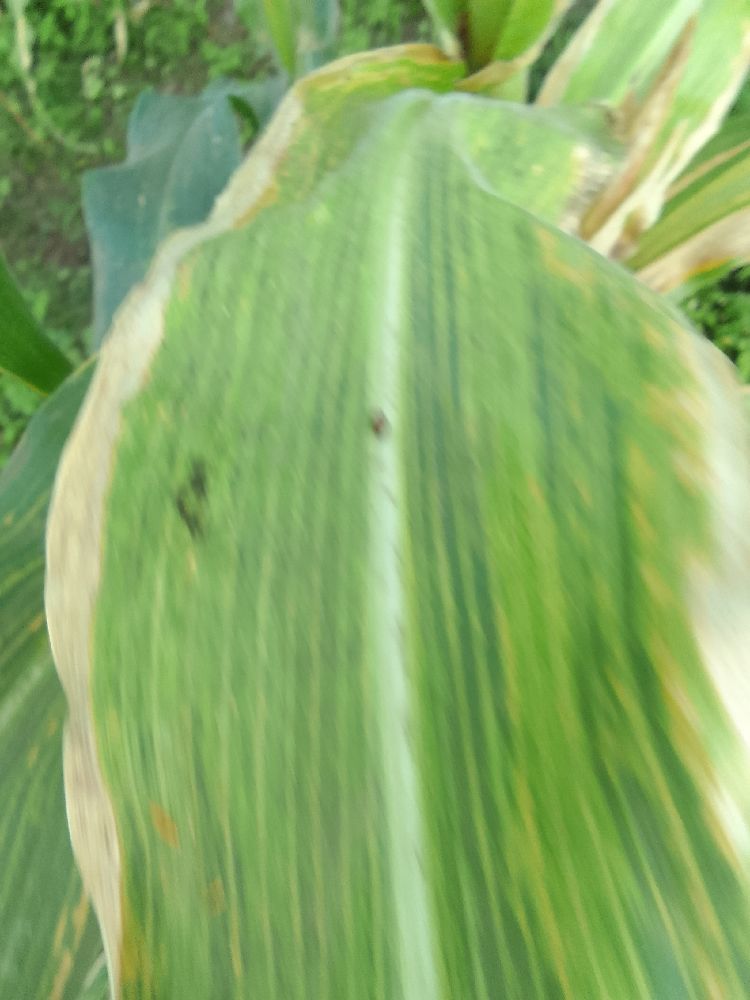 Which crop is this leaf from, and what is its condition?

maize, maize lethal necrosis
